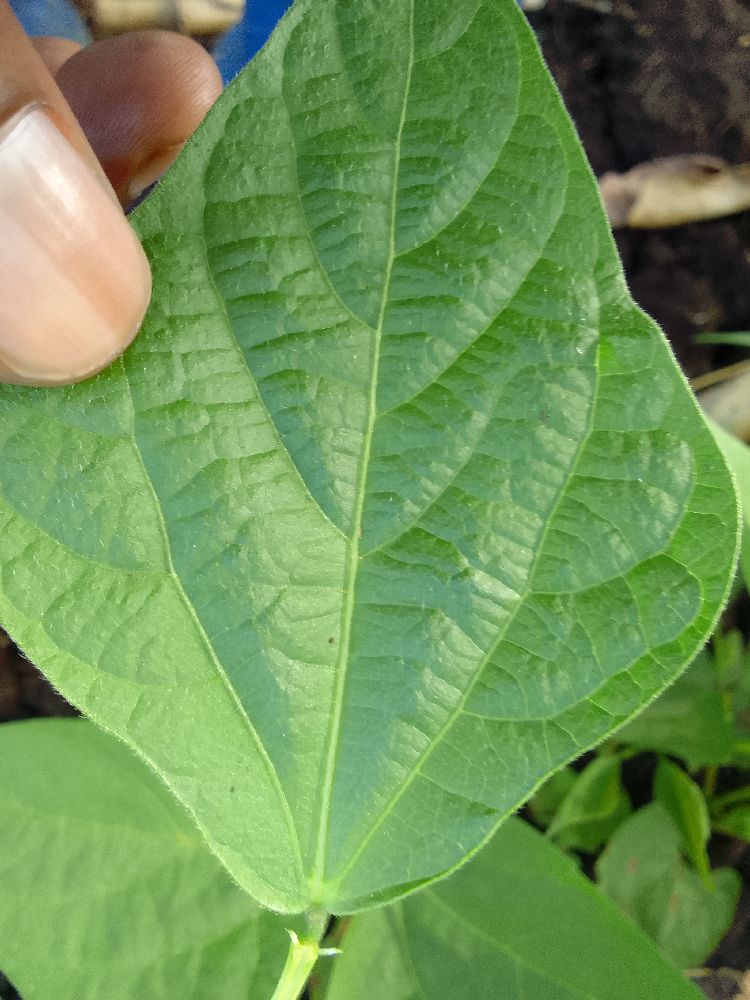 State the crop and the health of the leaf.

common bean, healthy
